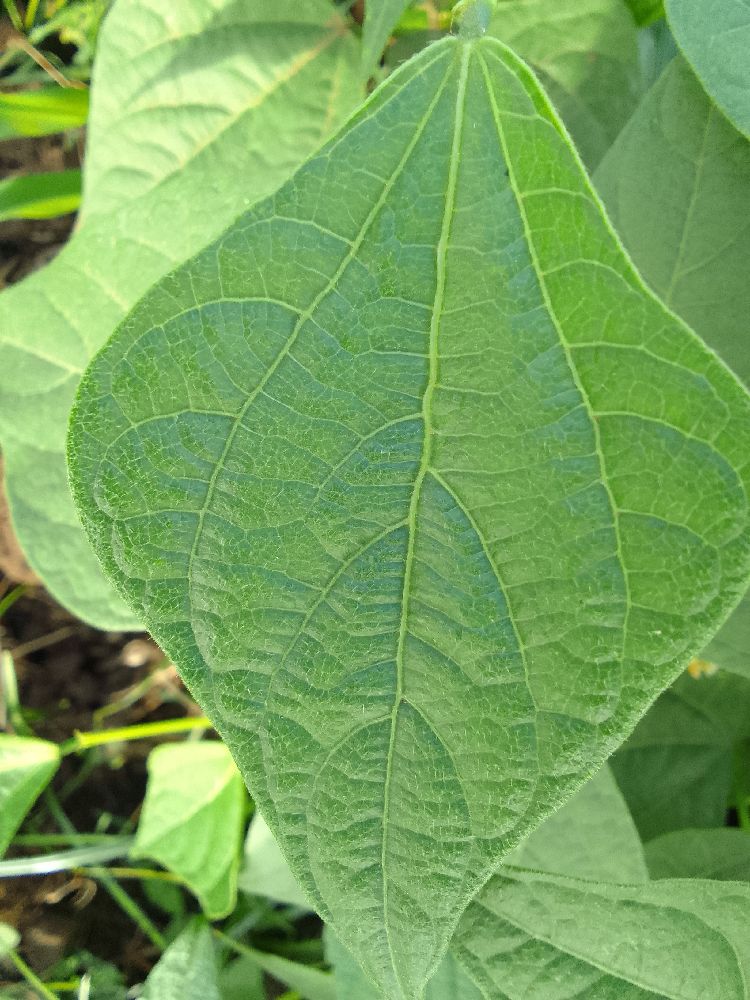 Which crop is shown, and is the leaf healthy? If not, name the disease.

common bean, healthy
